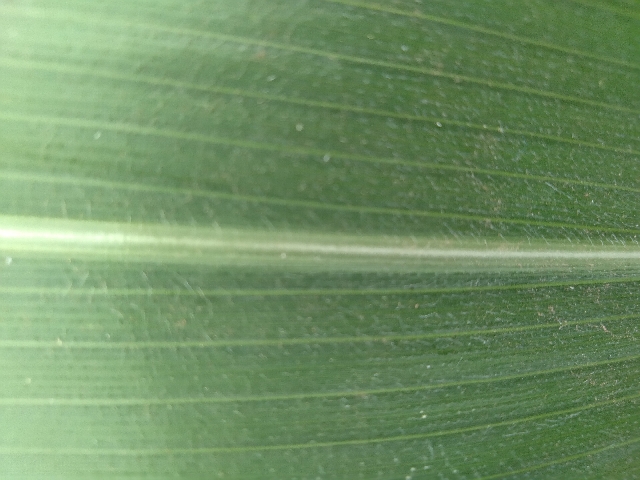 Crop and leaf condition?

maize, healthy
